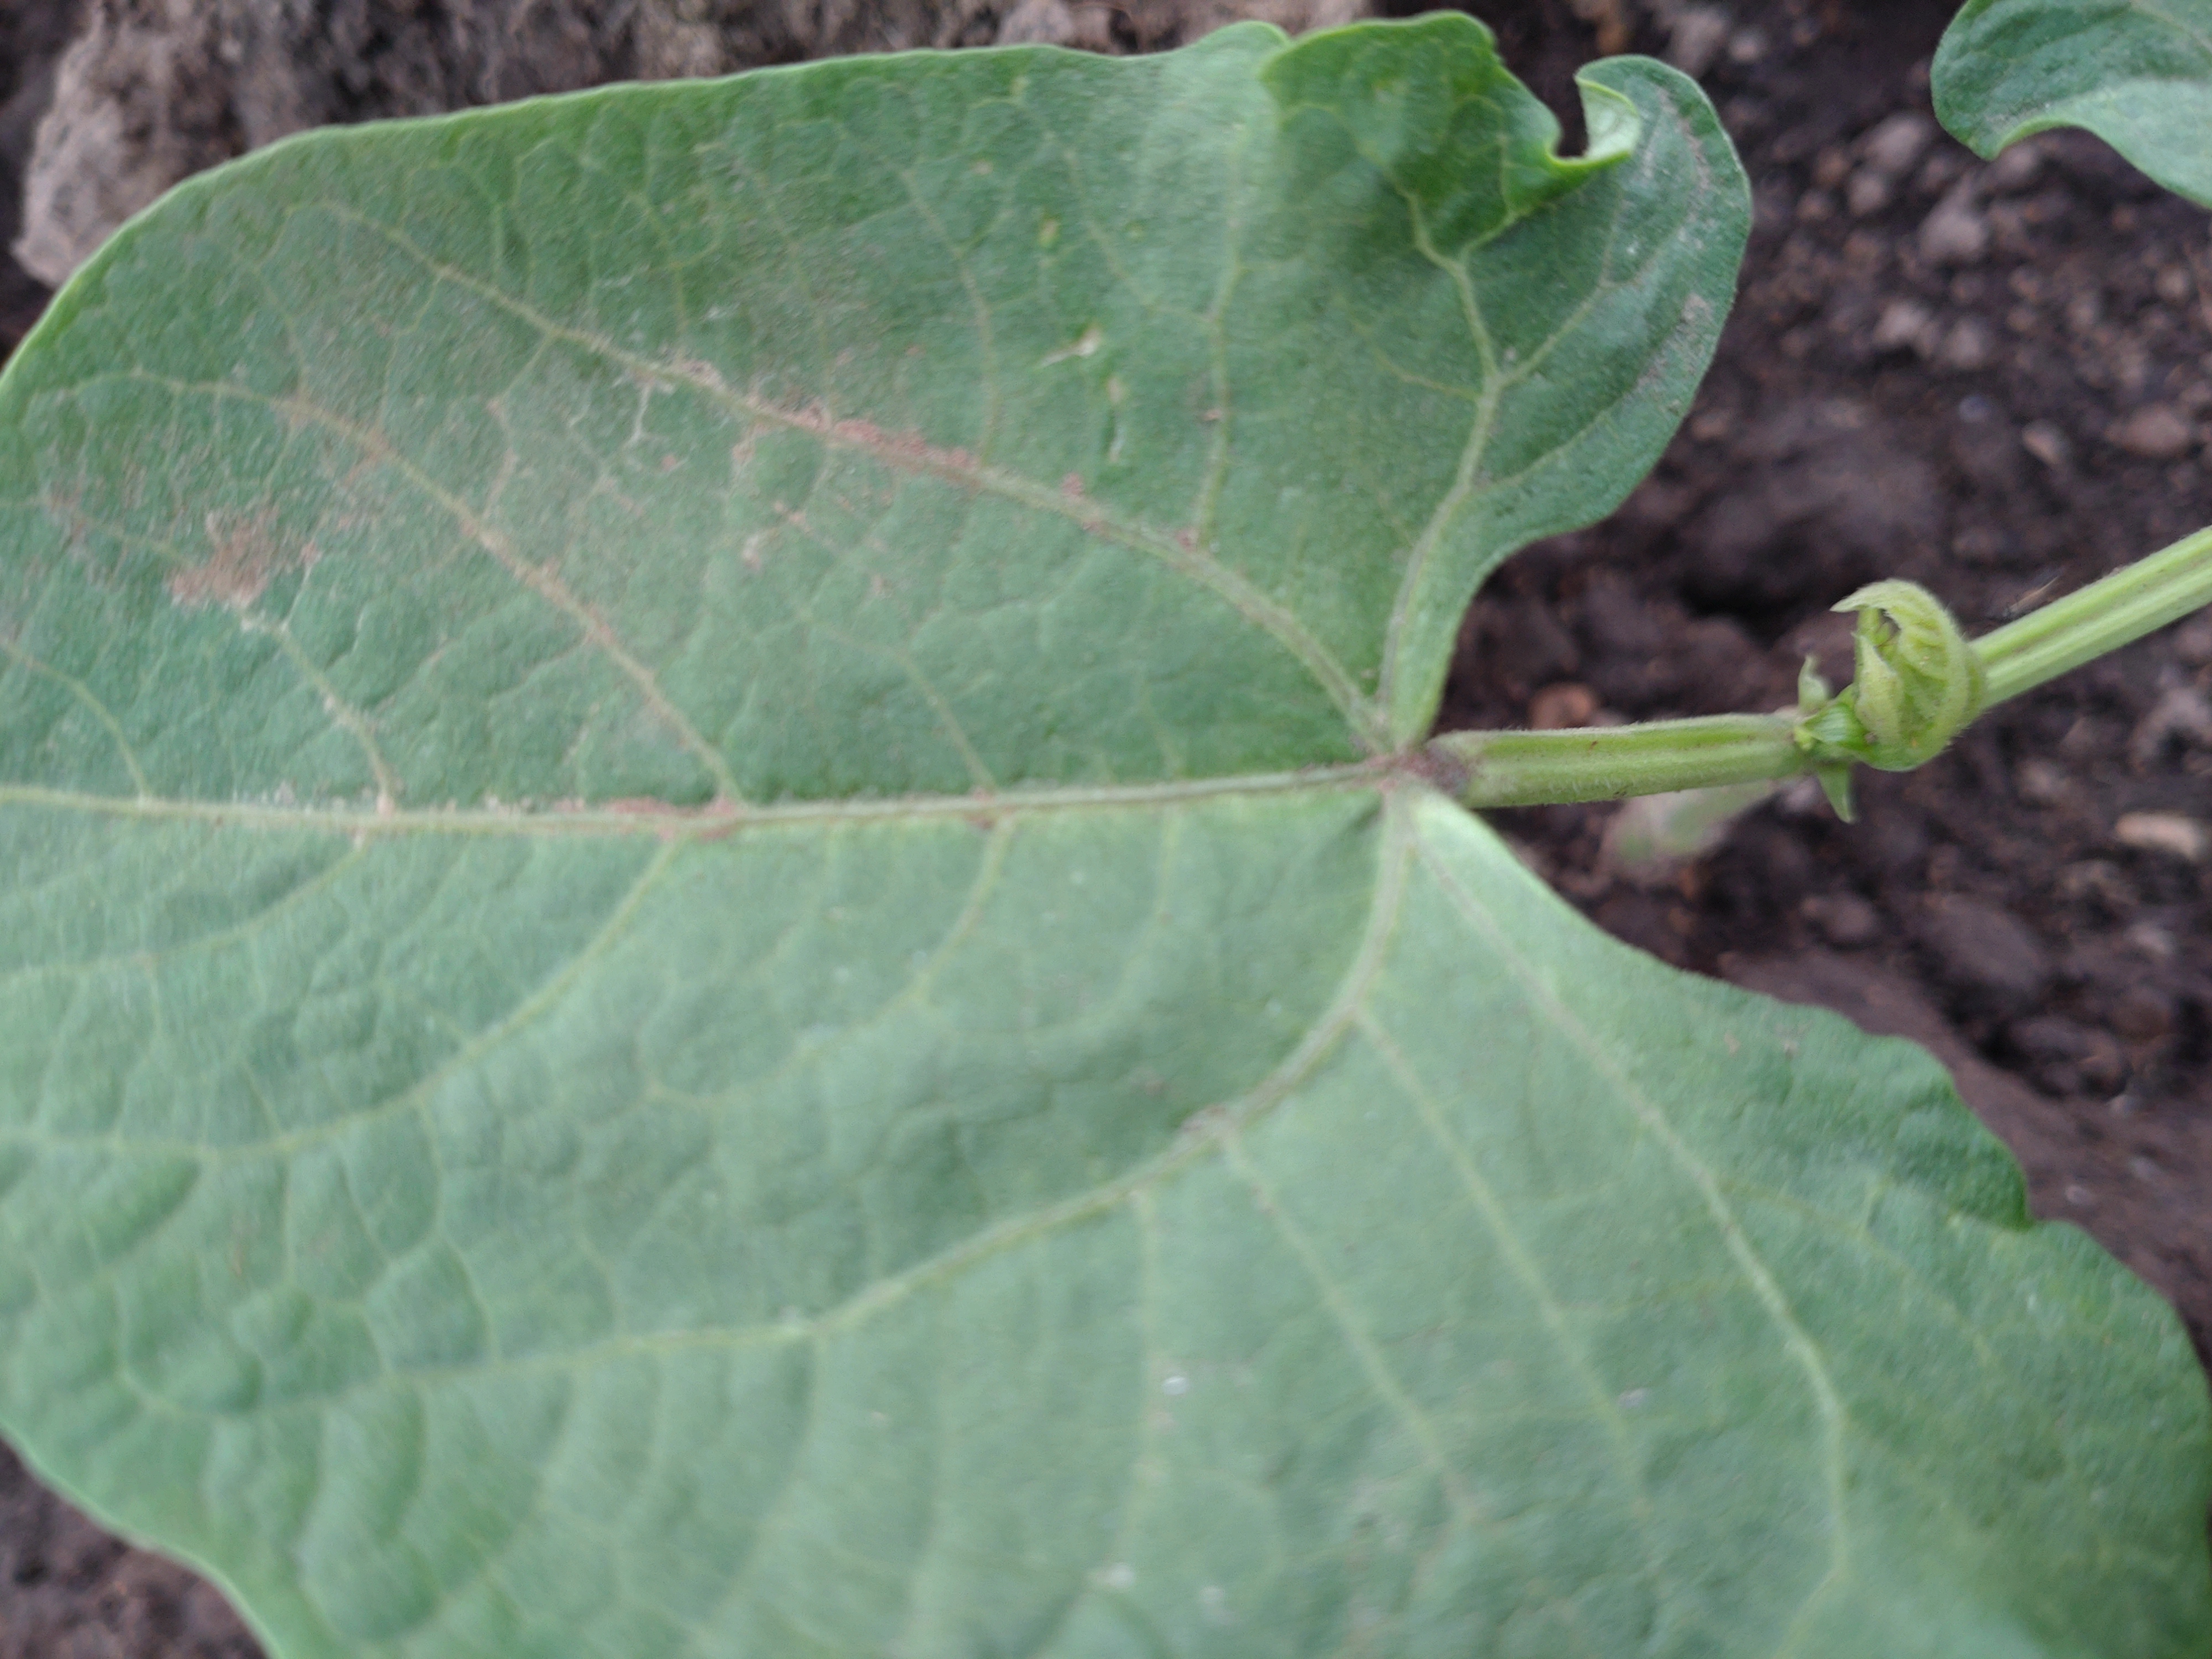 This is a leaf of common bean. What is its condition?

healthy
